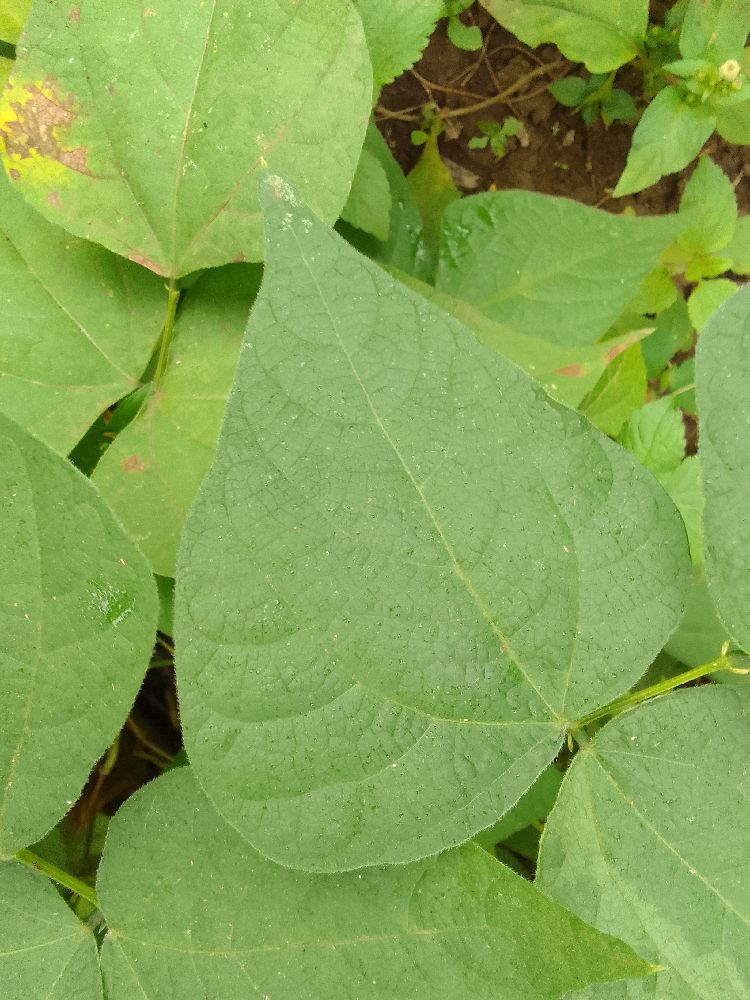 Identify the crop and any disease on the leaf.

common bean, healthy
